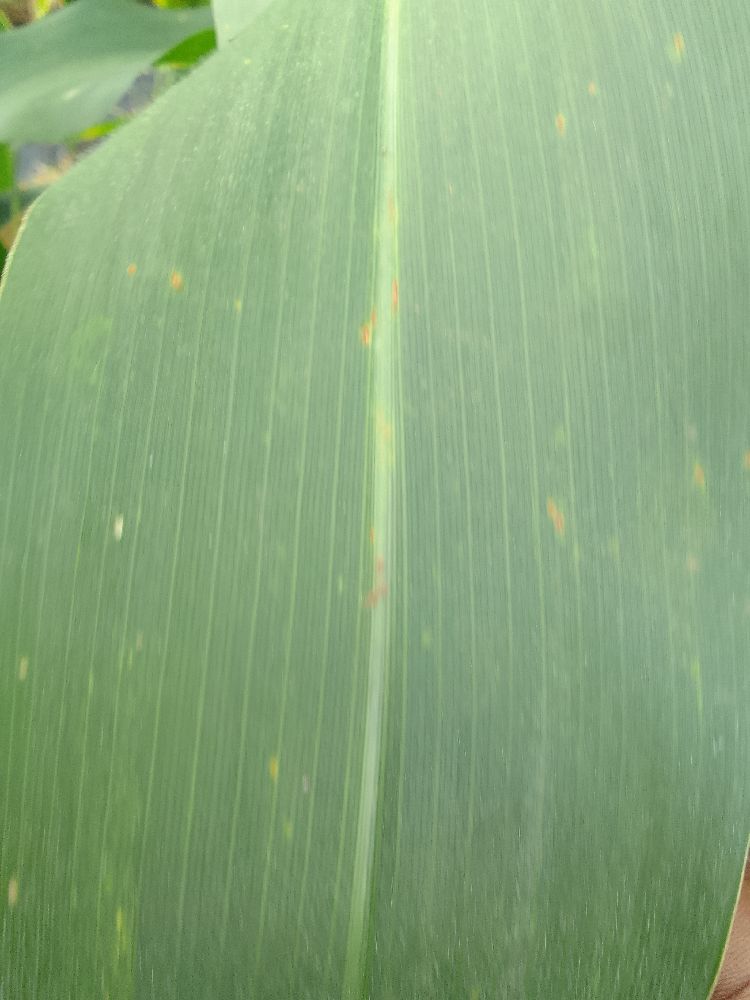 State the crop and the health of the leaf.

common bean, healthy
